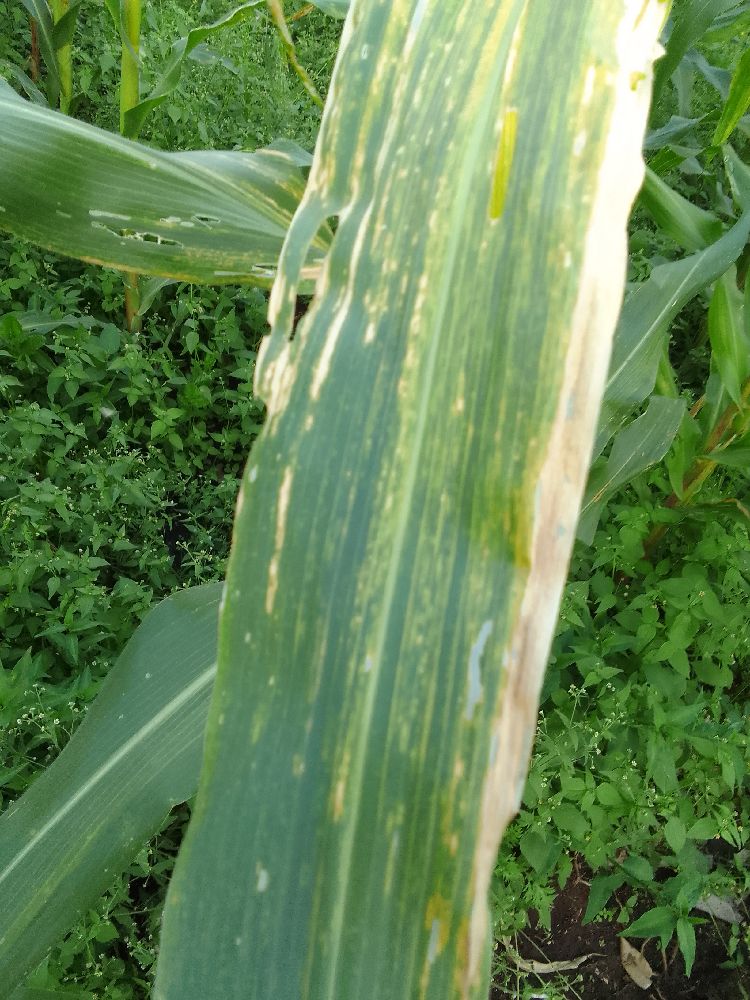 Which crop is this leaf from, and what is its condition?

maize, maize lethal necrosis
